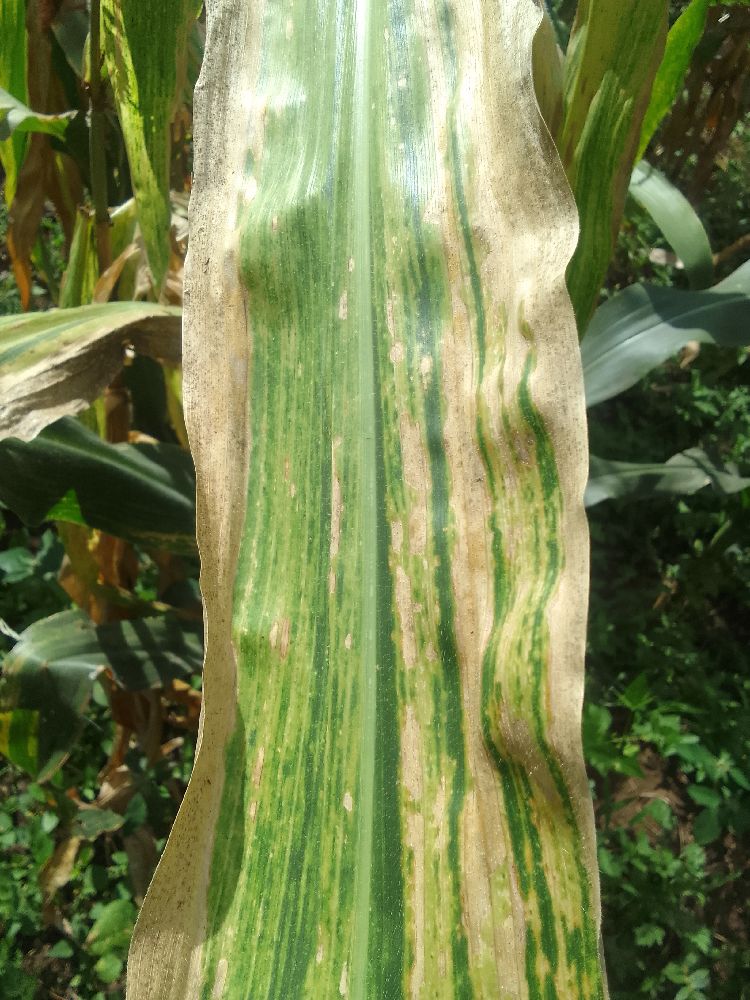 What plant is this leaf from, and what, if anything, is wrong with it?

maize, maize lethal necrosis
